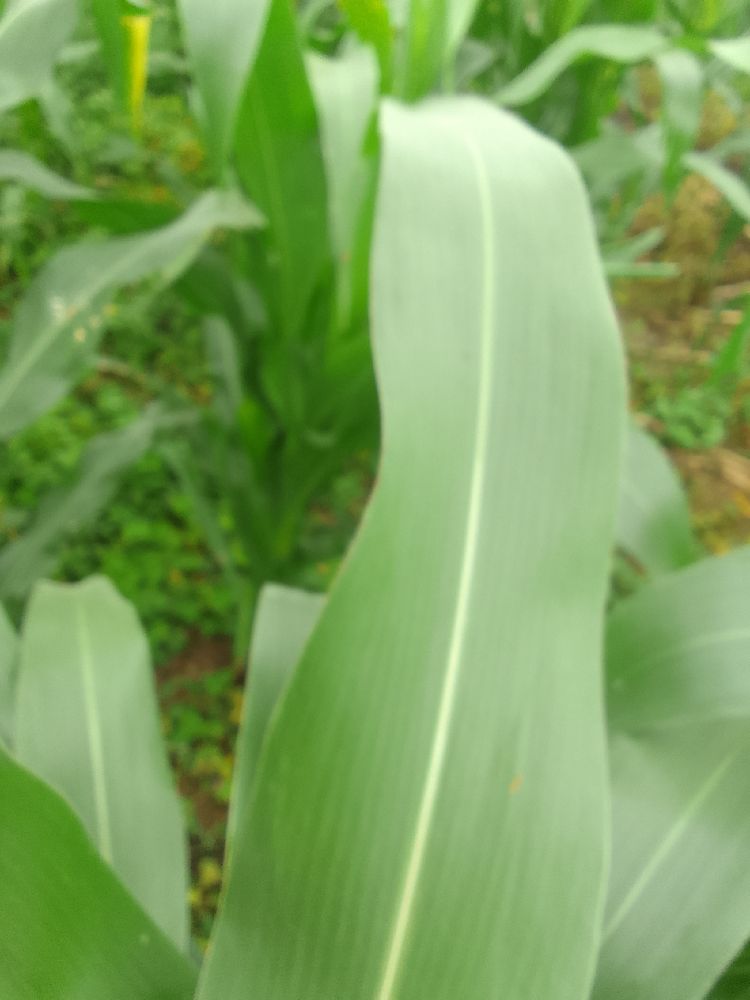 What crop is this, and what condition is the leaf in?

maize, healthy
